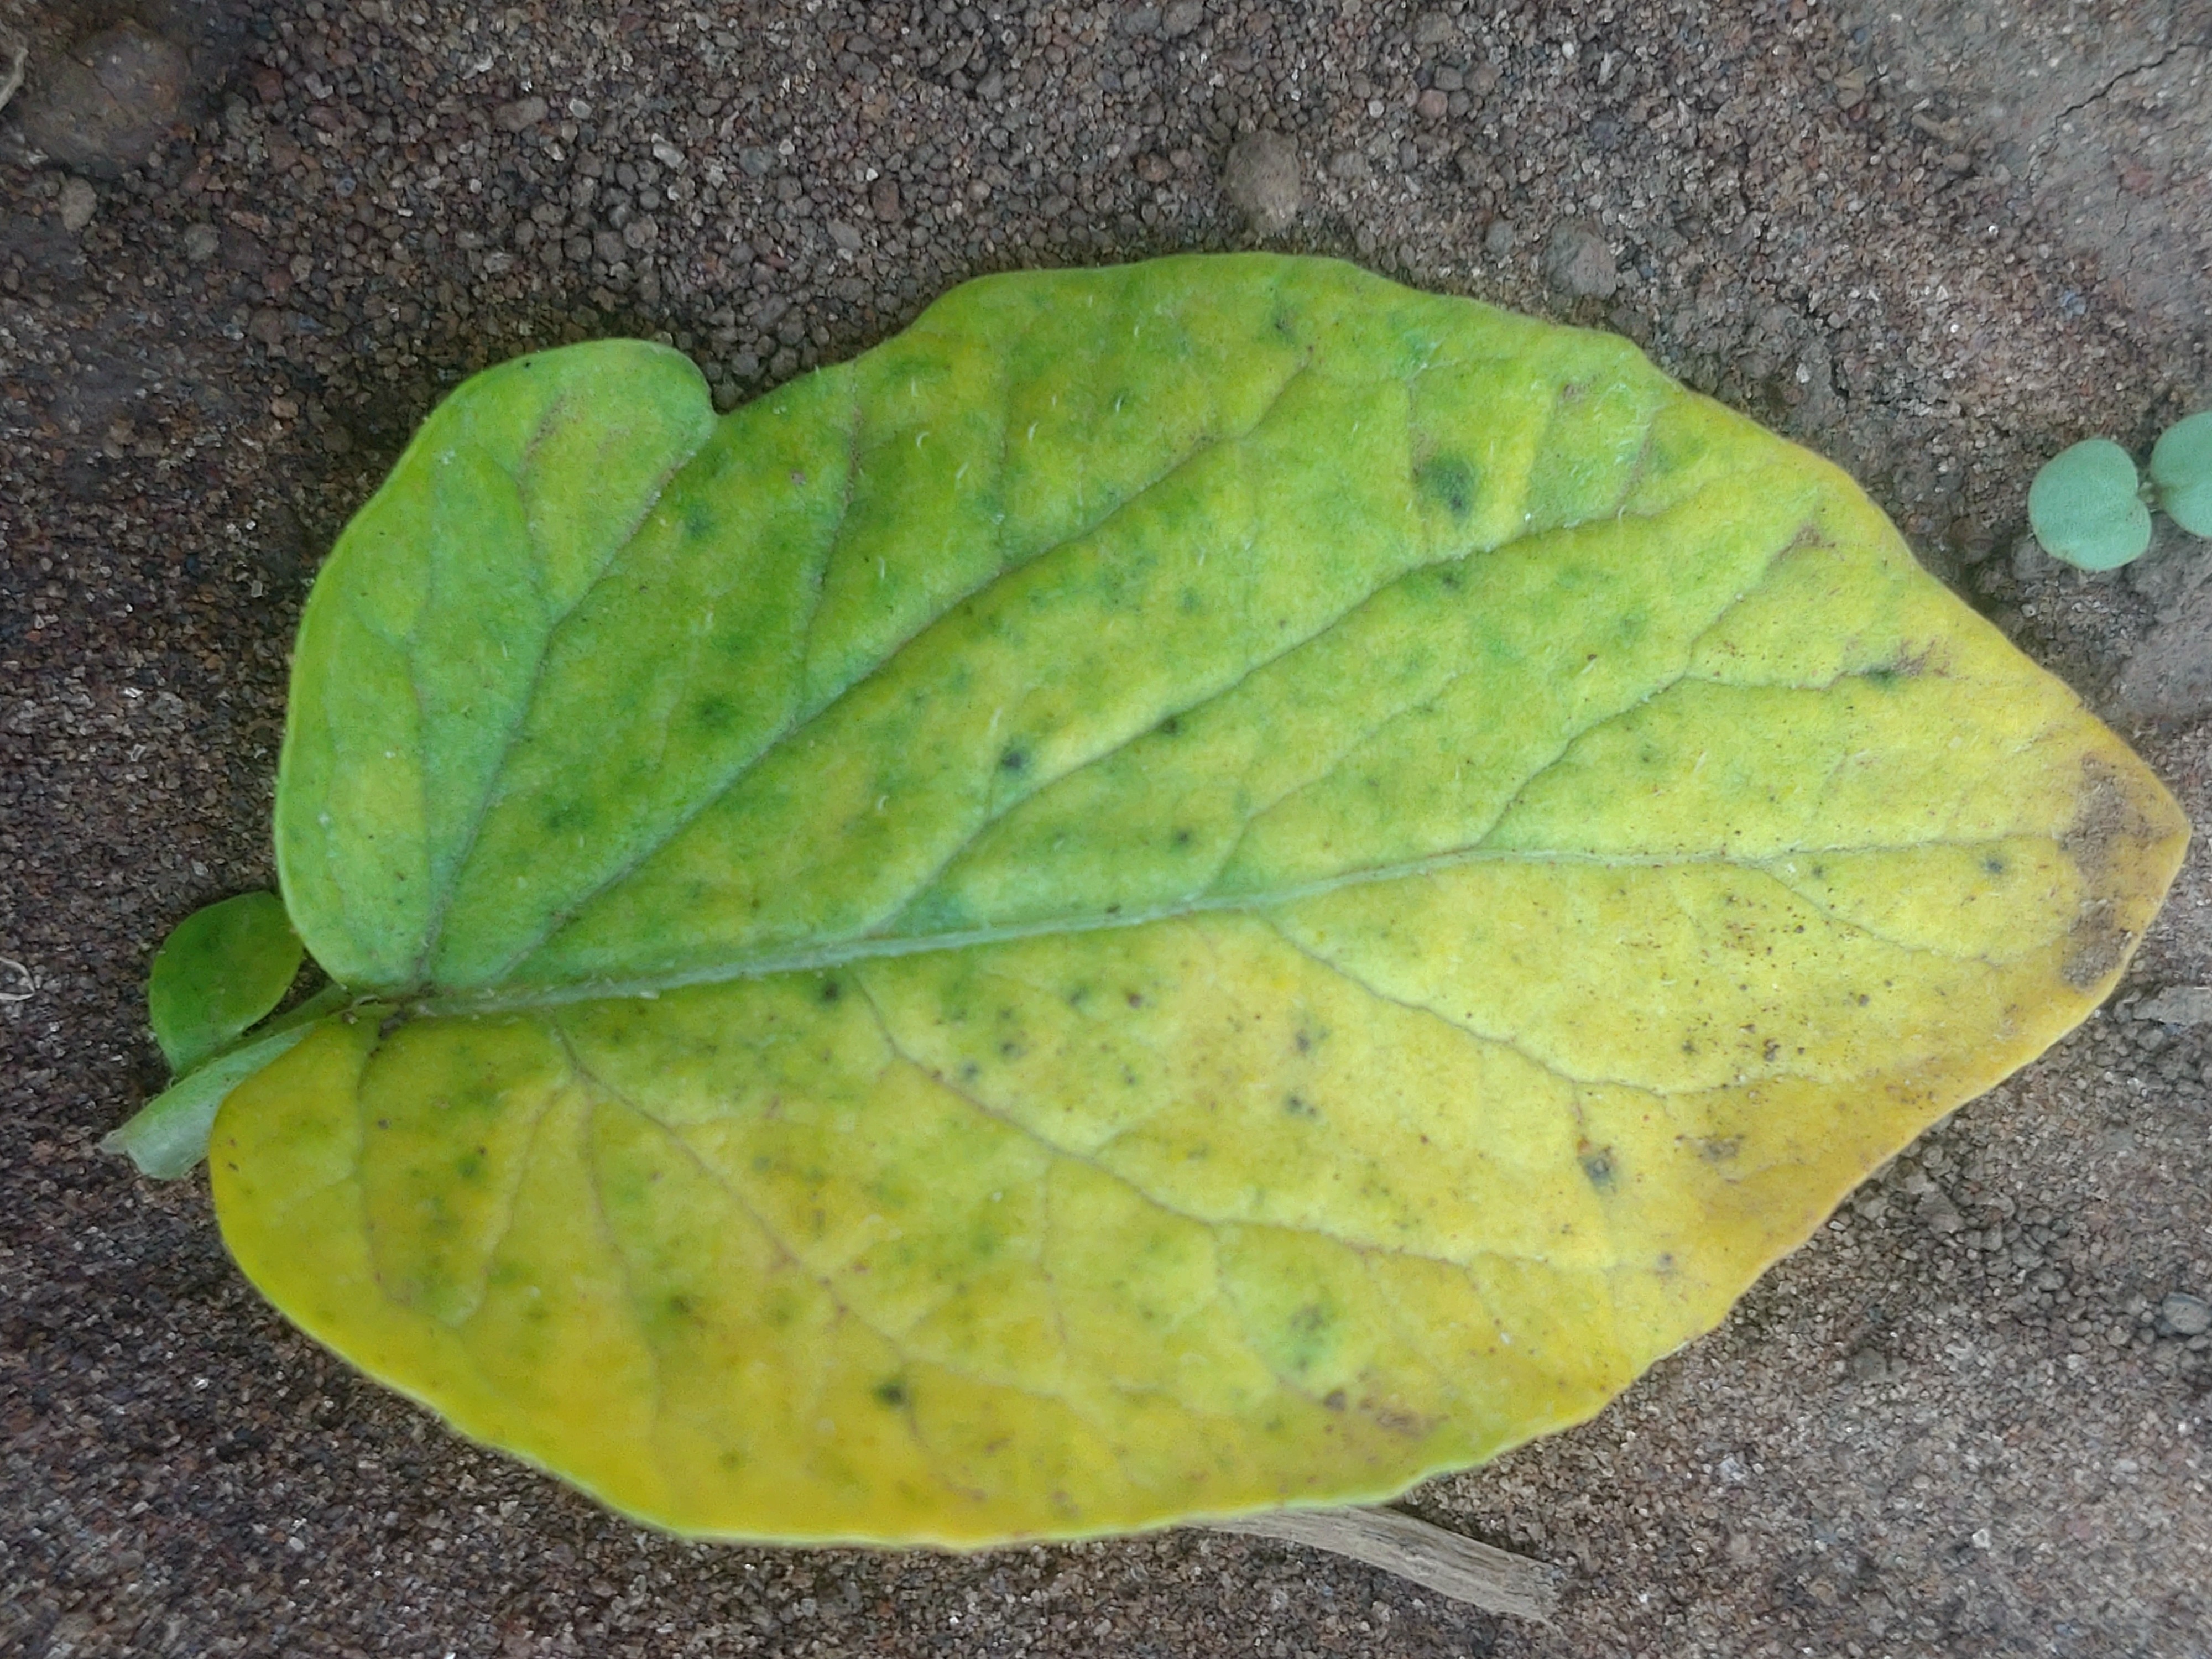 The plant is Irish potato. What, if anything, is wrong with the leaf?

late blight
